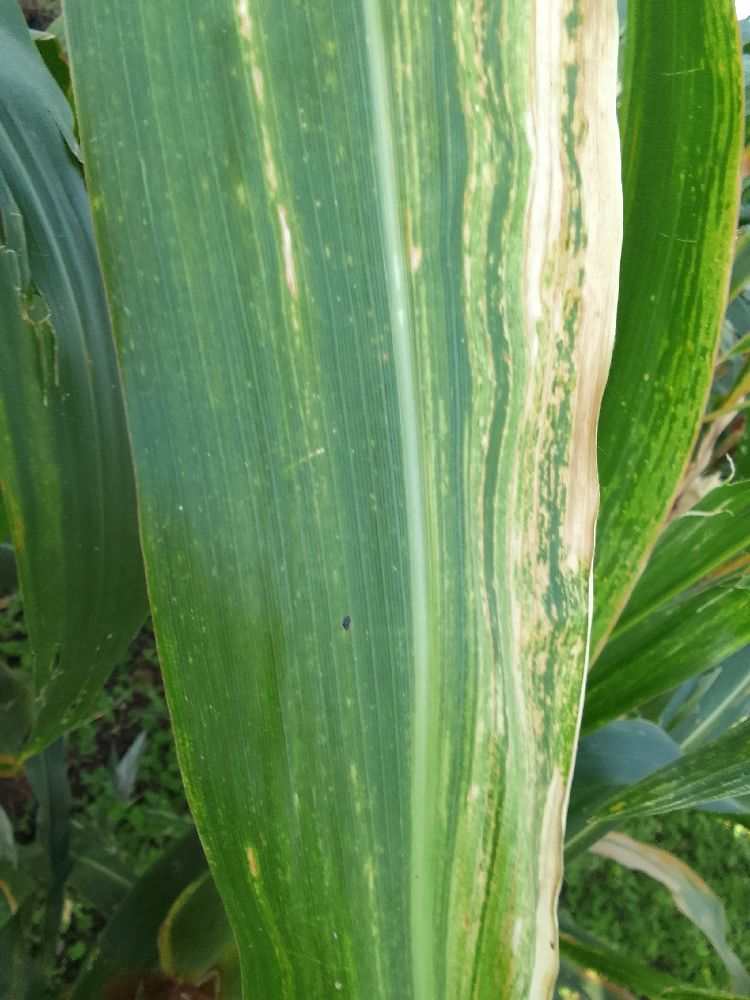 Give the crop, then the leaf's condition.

maize, maize lethal necrosis
